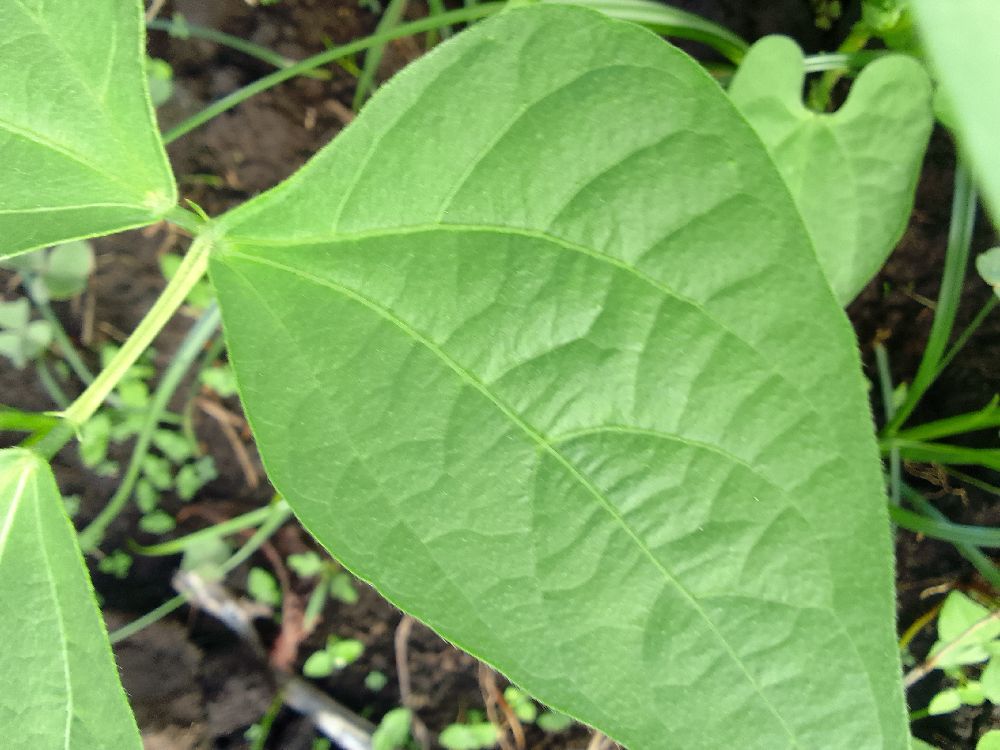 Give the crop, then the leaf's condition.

common bean, healthy
